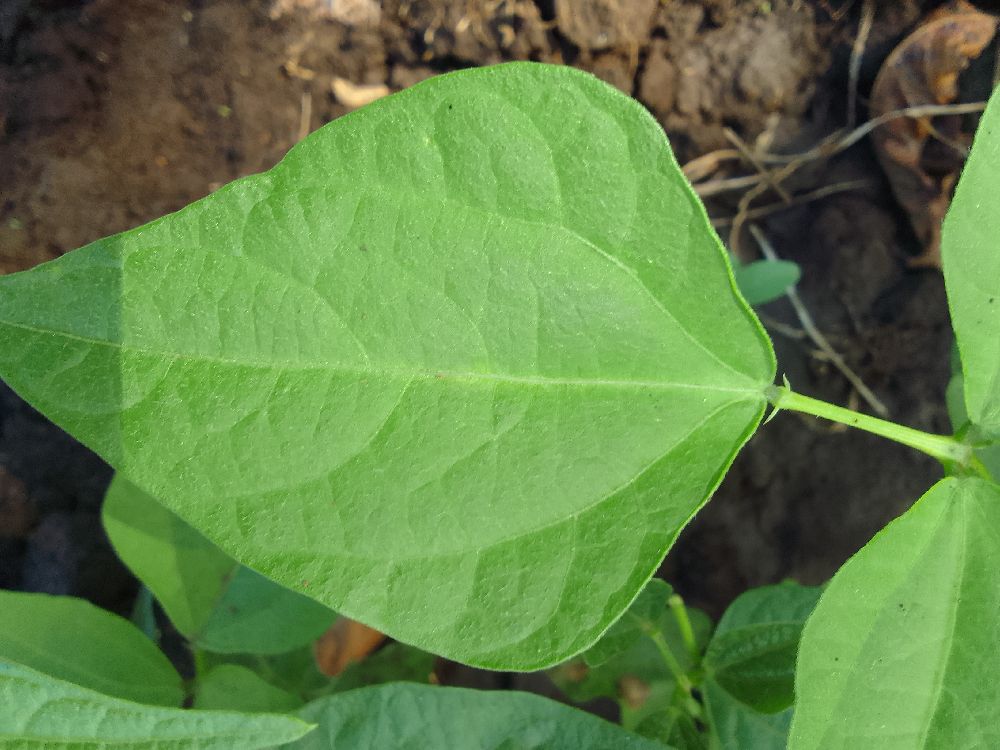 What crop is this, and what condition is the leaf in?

common bean, healthy
